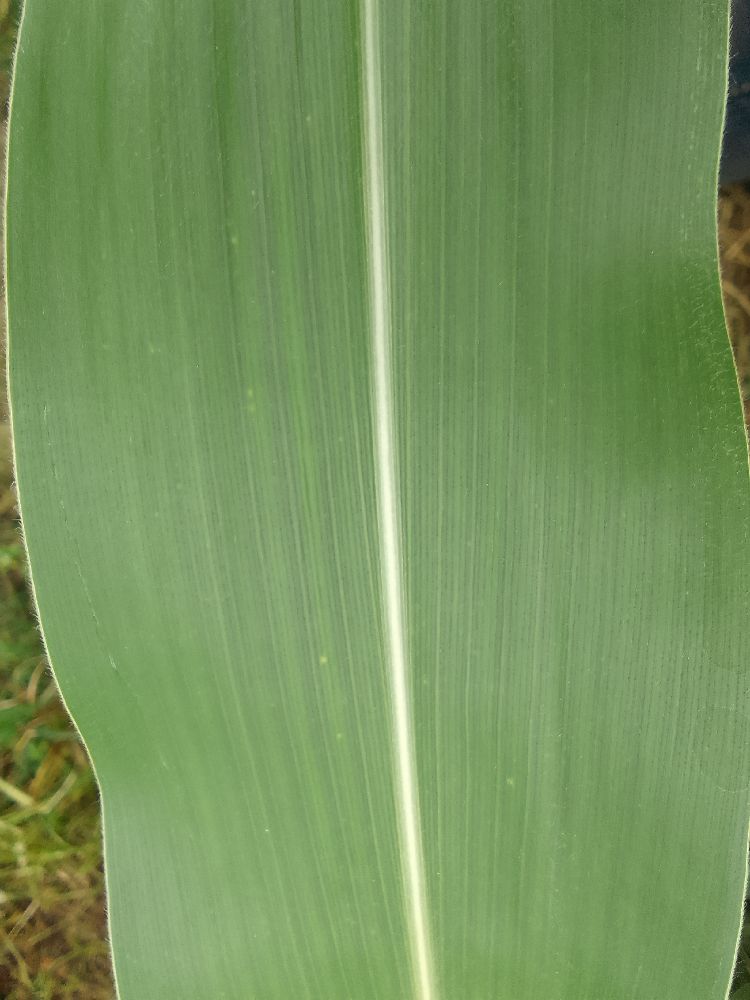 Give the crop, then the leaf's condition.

maize, healthy
